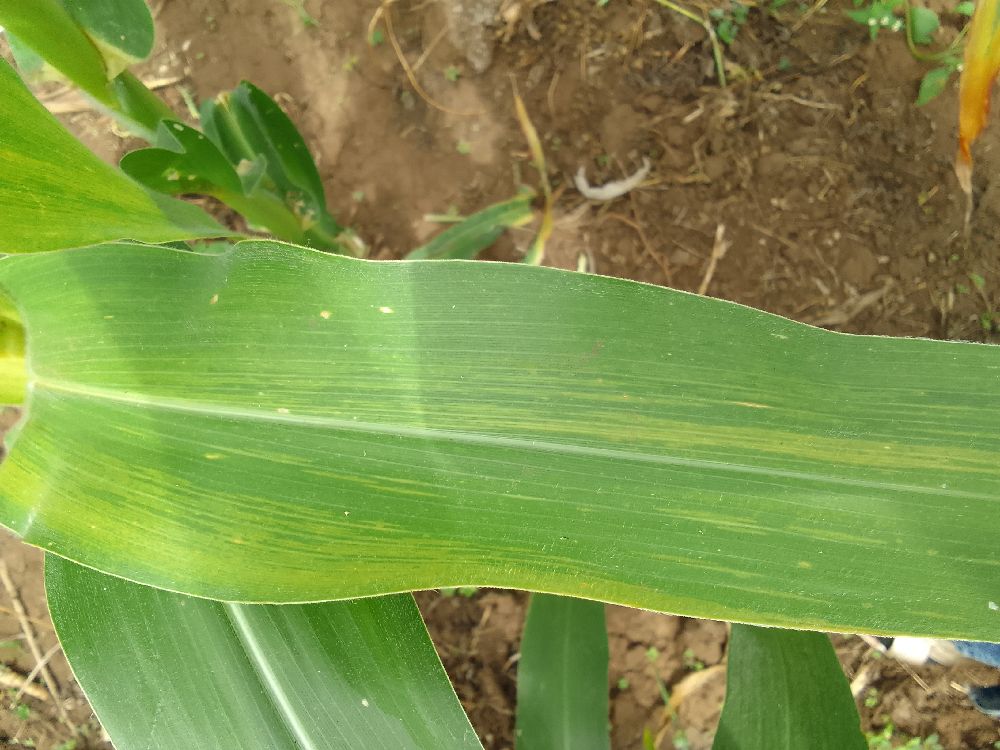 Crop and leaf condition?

maize, maize lethal necrosis
